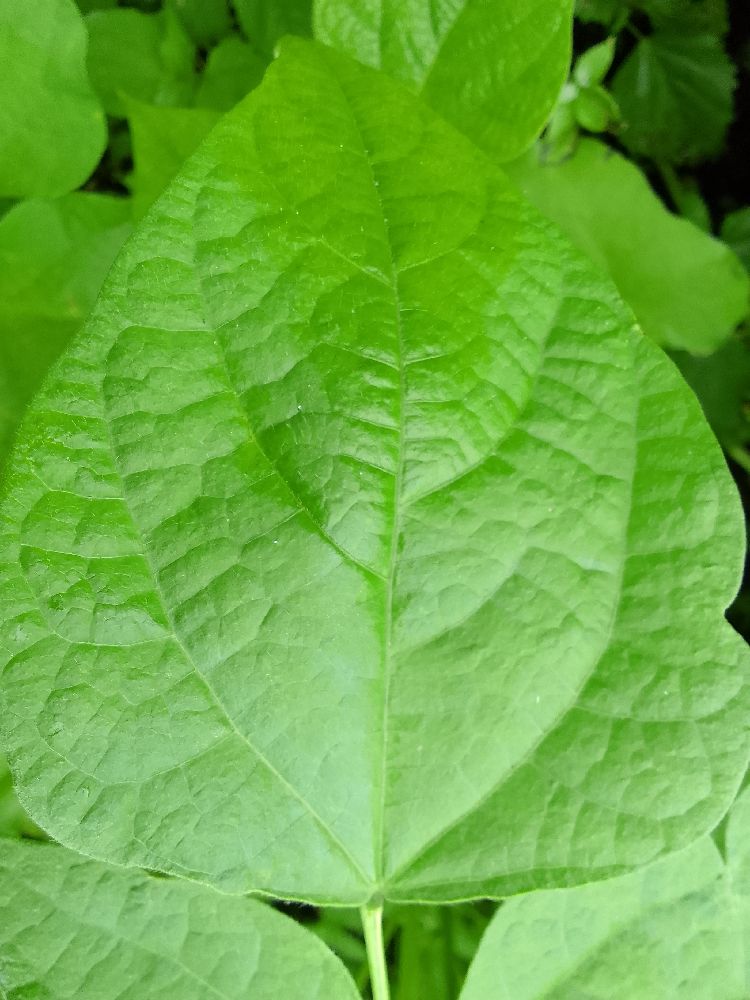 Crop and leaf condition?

common bean, healthy
